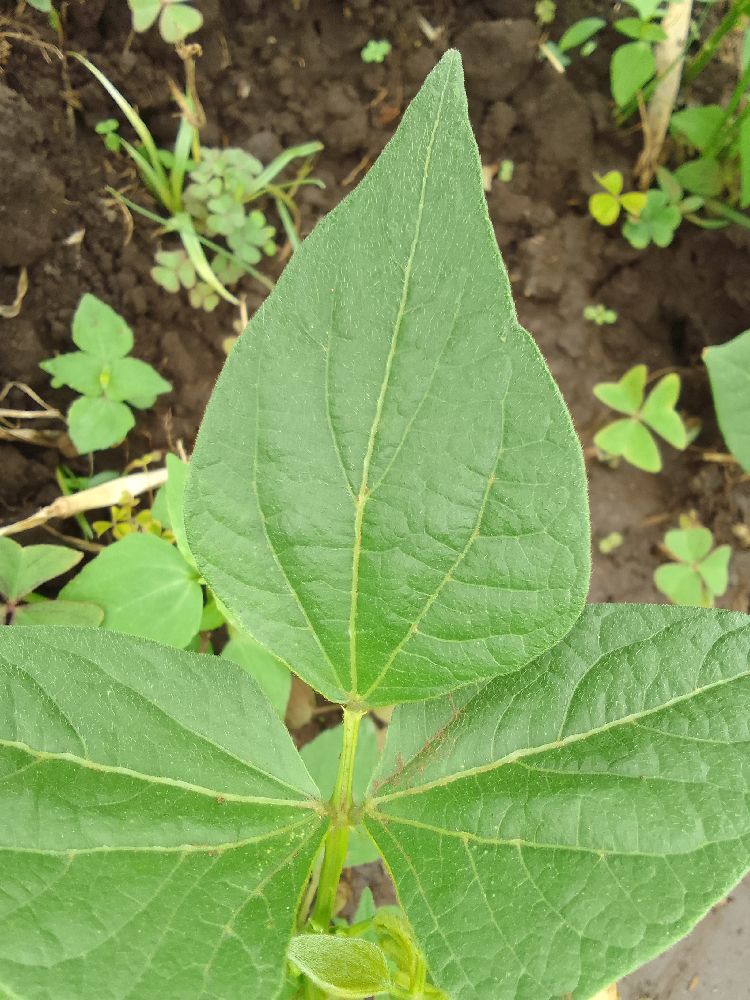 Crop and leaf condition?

common bean, healthy
